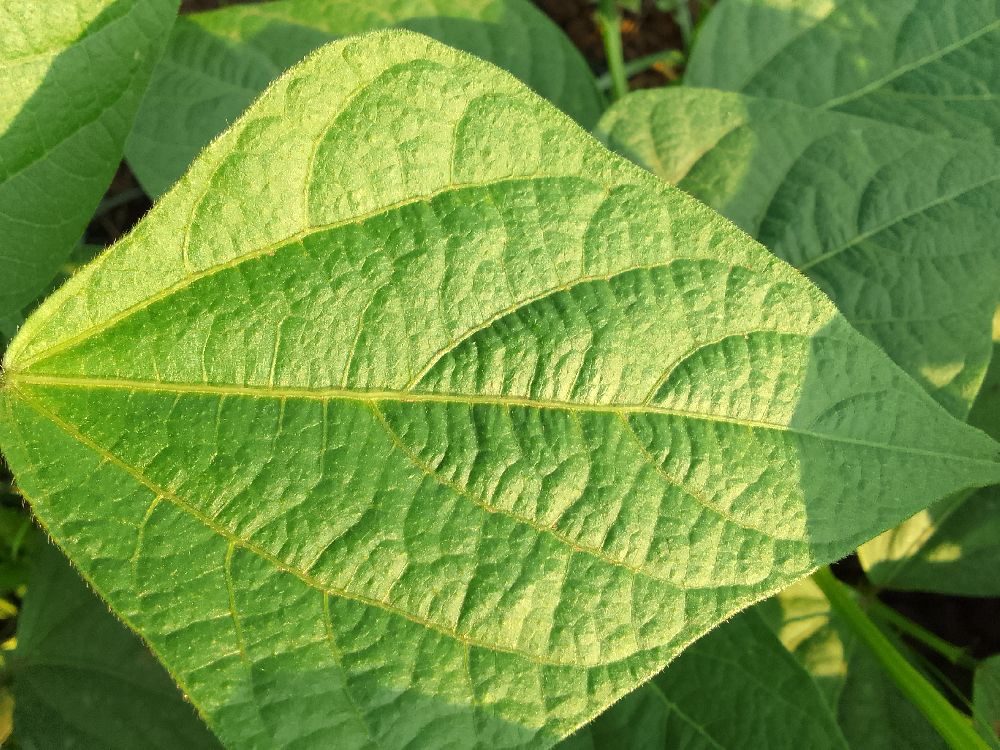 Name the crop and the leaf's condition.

common bean, healthy
